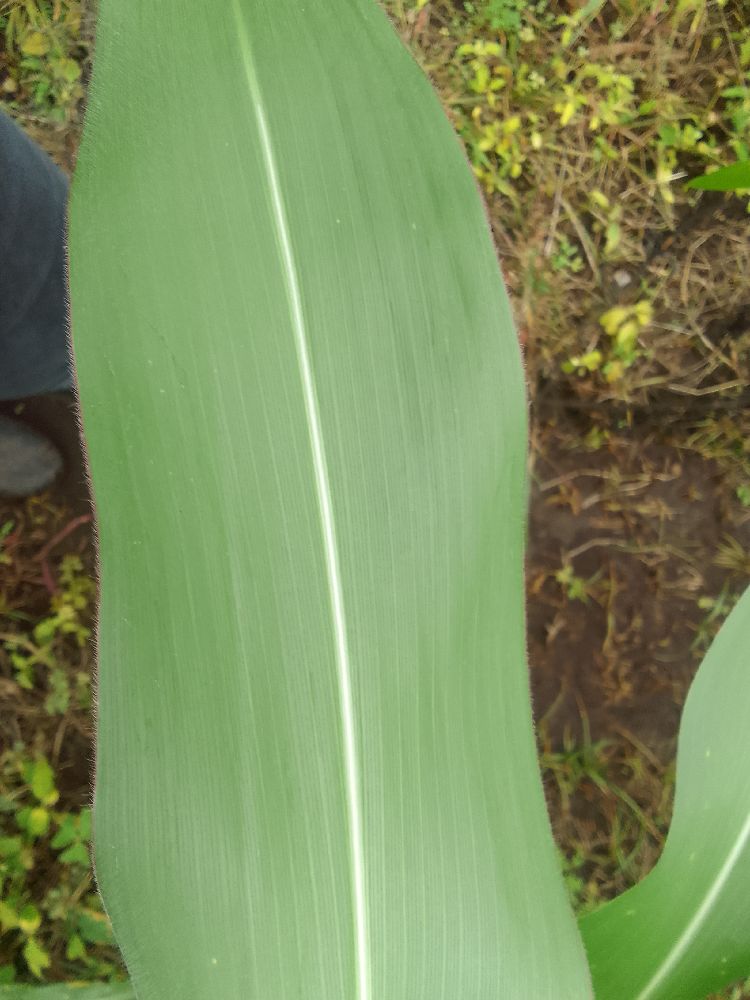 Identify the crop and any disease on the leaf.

maize, healthy
